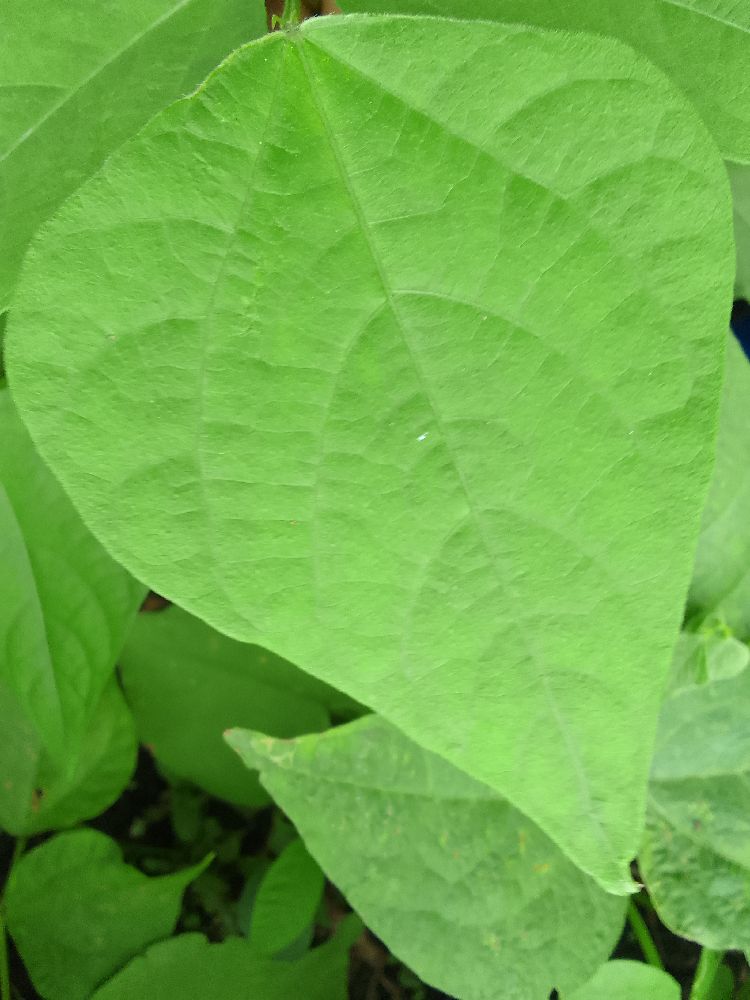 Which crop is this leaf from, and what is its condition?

common bean, healthy
